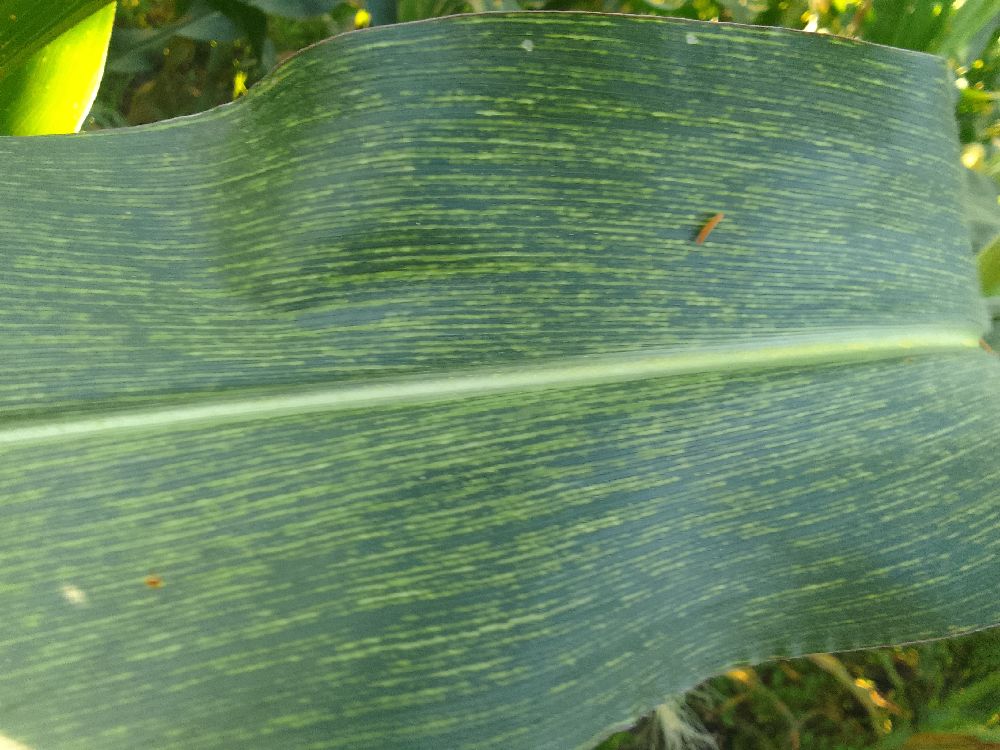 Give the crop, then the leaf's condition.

maize, maize streak virus
